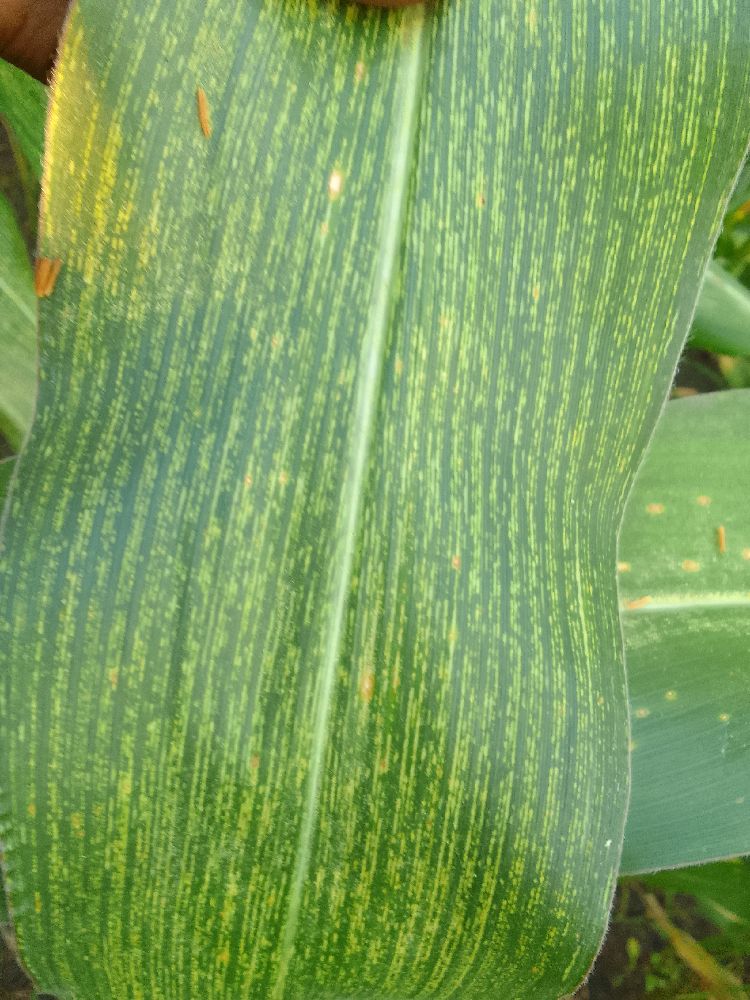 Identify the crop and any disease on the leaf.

maize, maize streak virus
